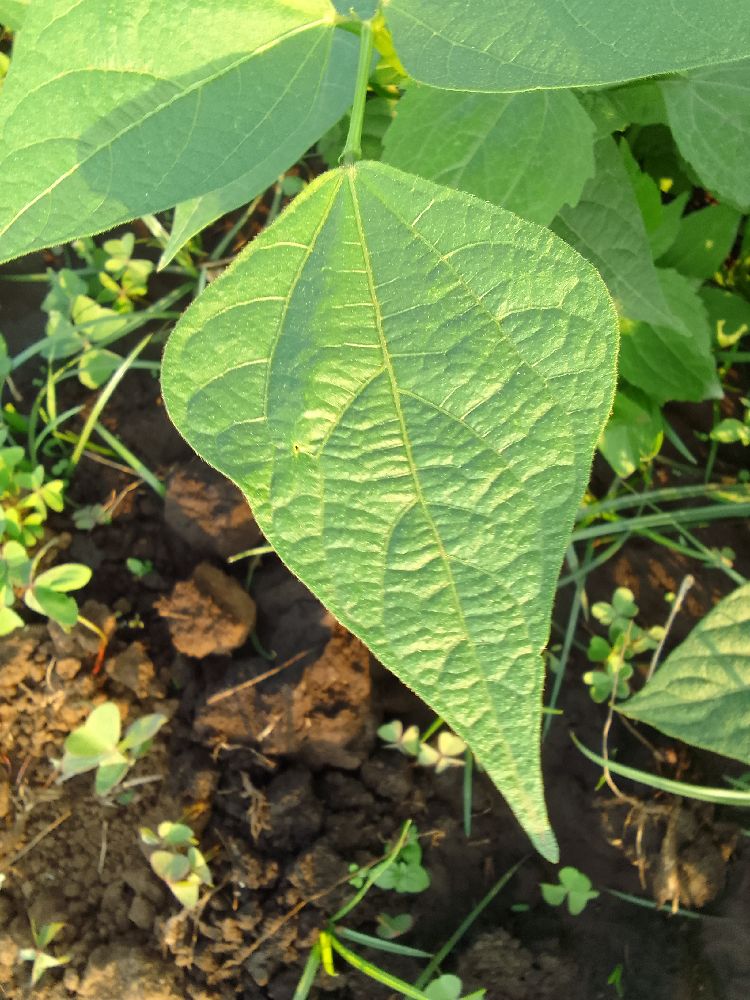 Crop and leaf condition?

common bean, healthy
